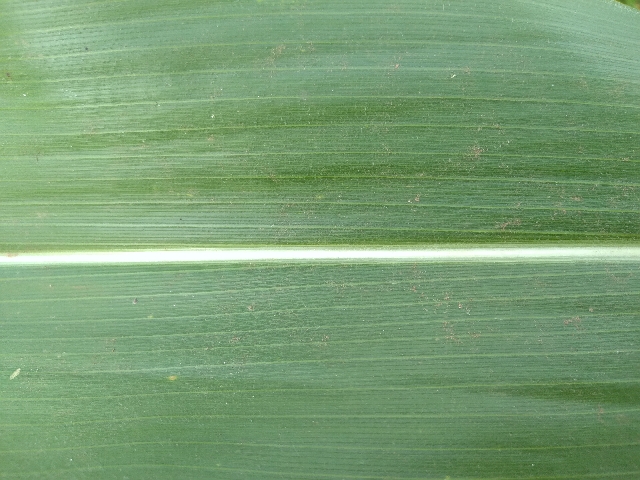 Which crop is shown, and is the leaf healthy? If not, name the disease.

maize, healthy
